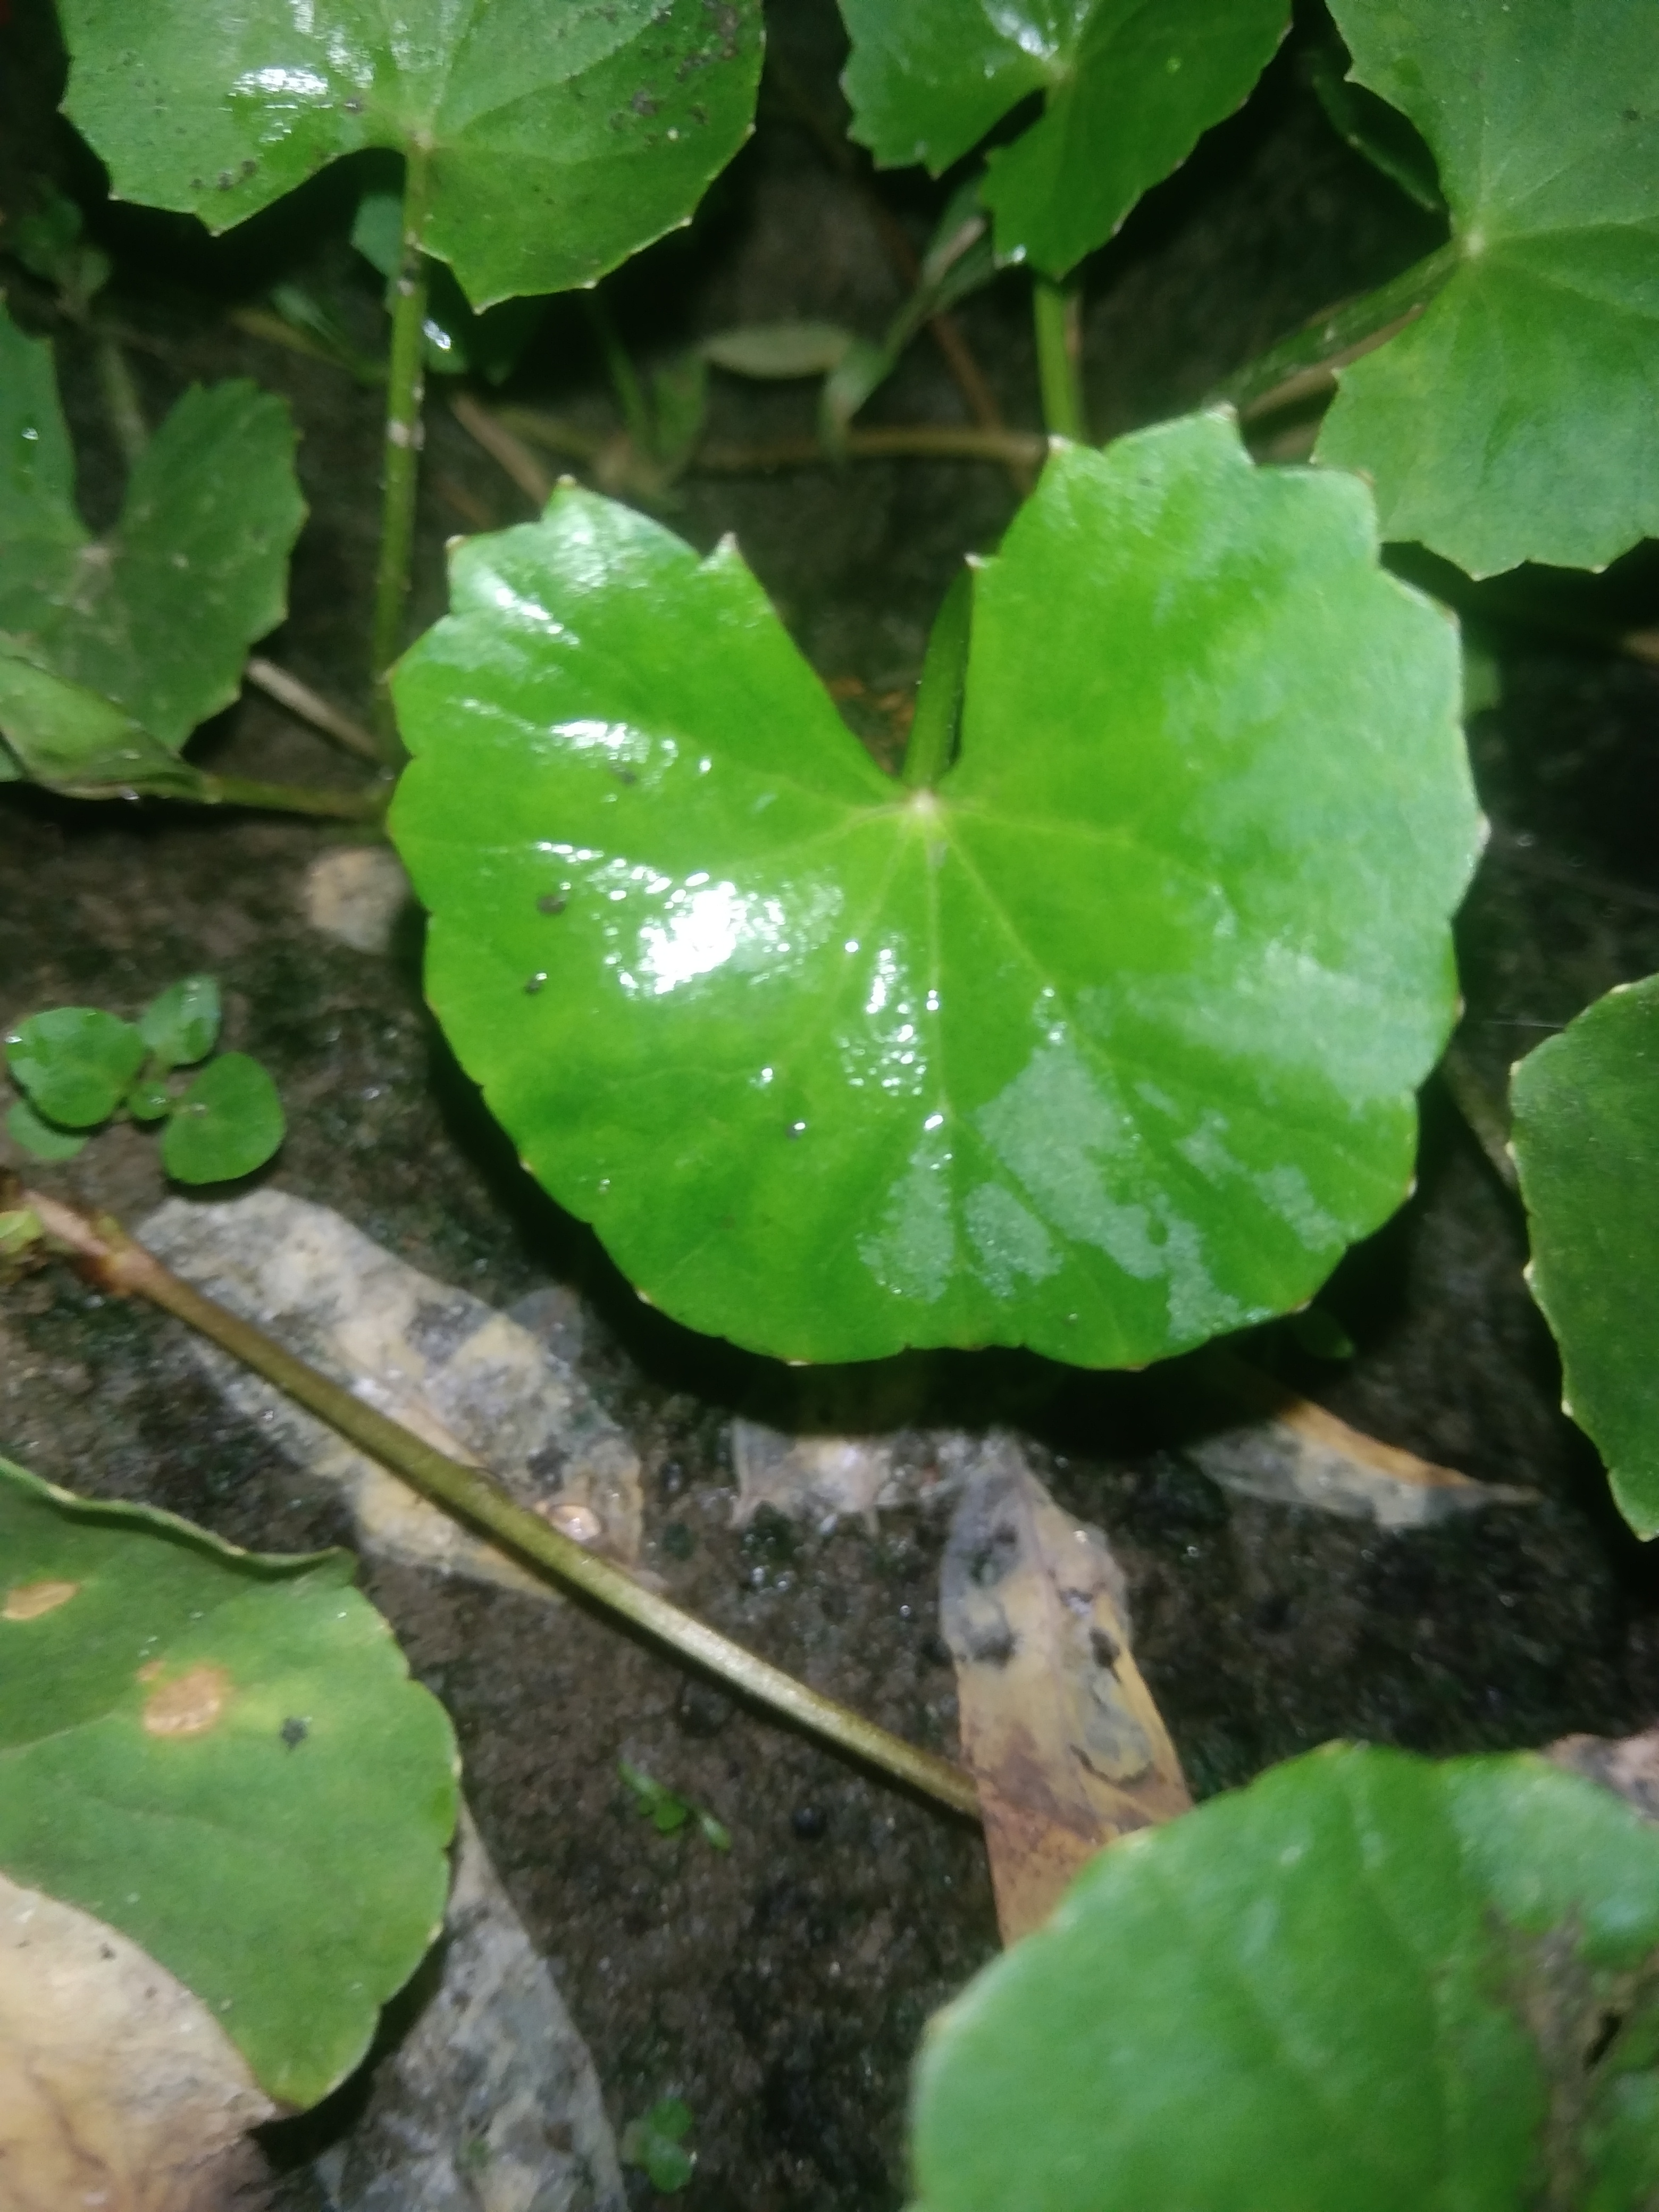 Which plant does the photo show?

thankuni
